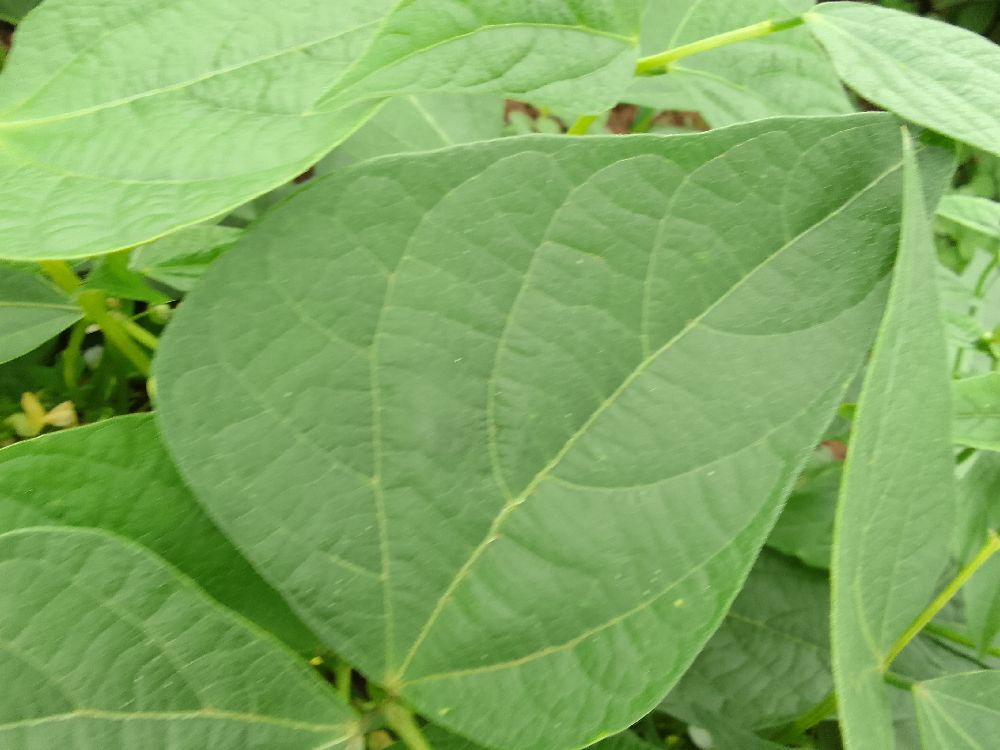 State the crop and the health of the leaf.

common bean, healthy
